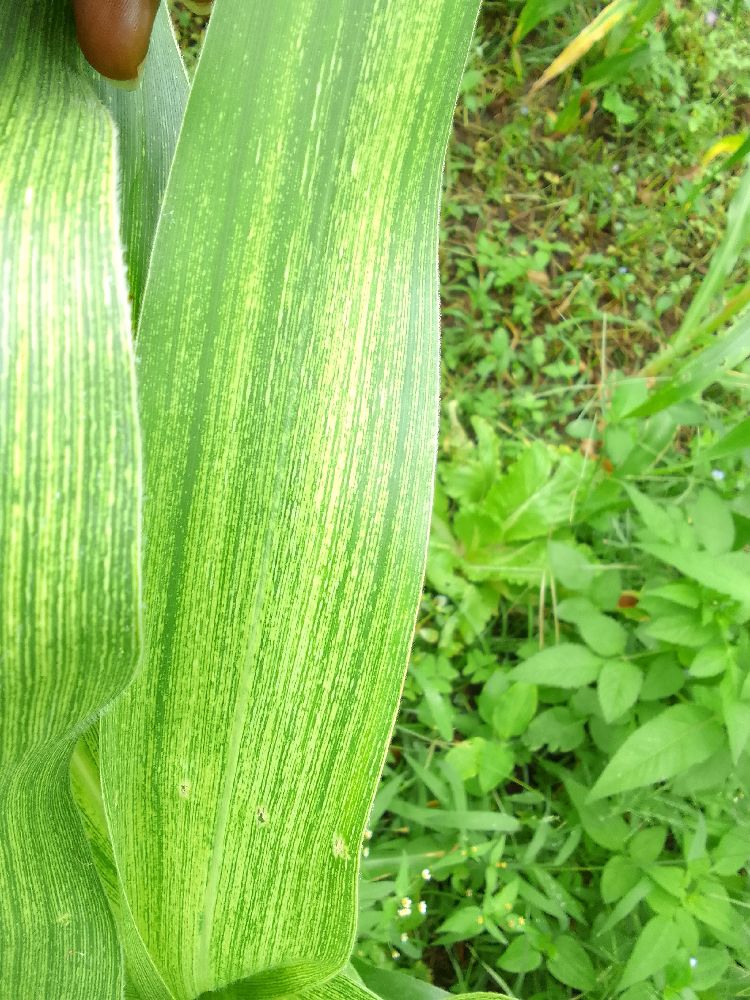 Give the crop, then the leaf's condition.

maize, maize streak virus
